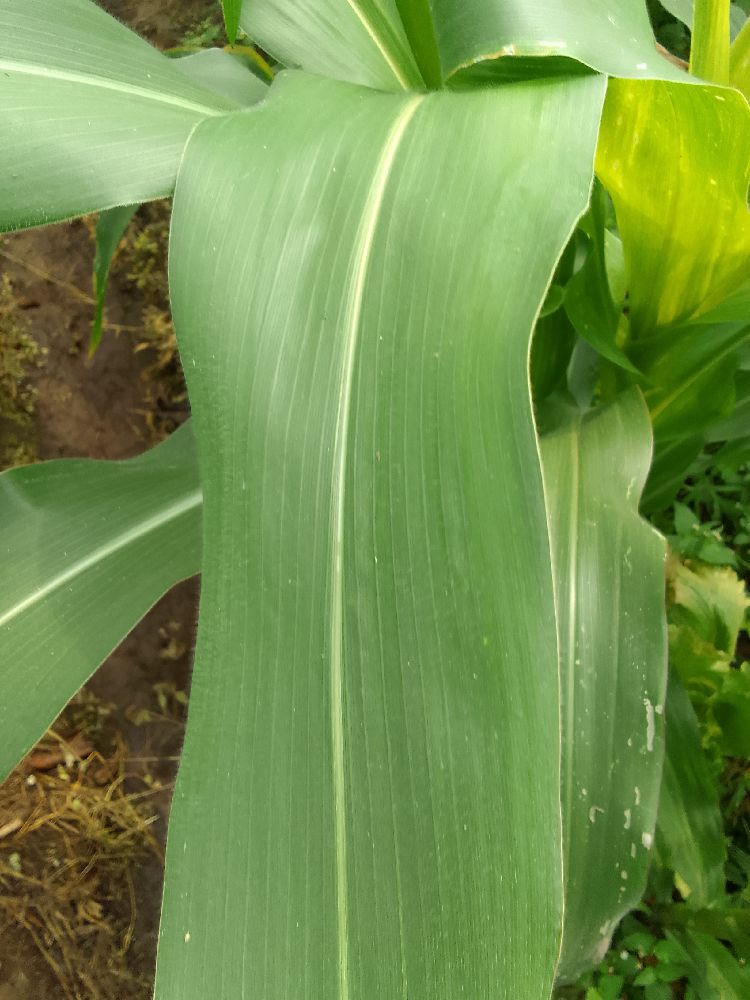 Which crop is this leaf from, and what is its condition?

maize, healthy
